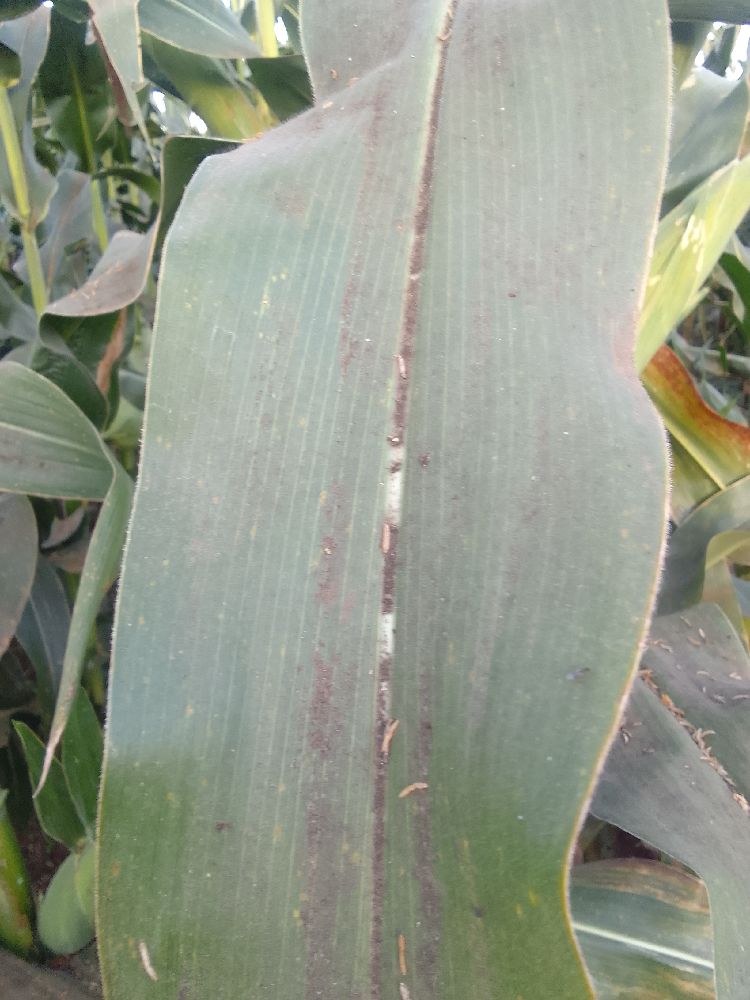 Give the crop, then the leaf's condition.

maize, healthy
